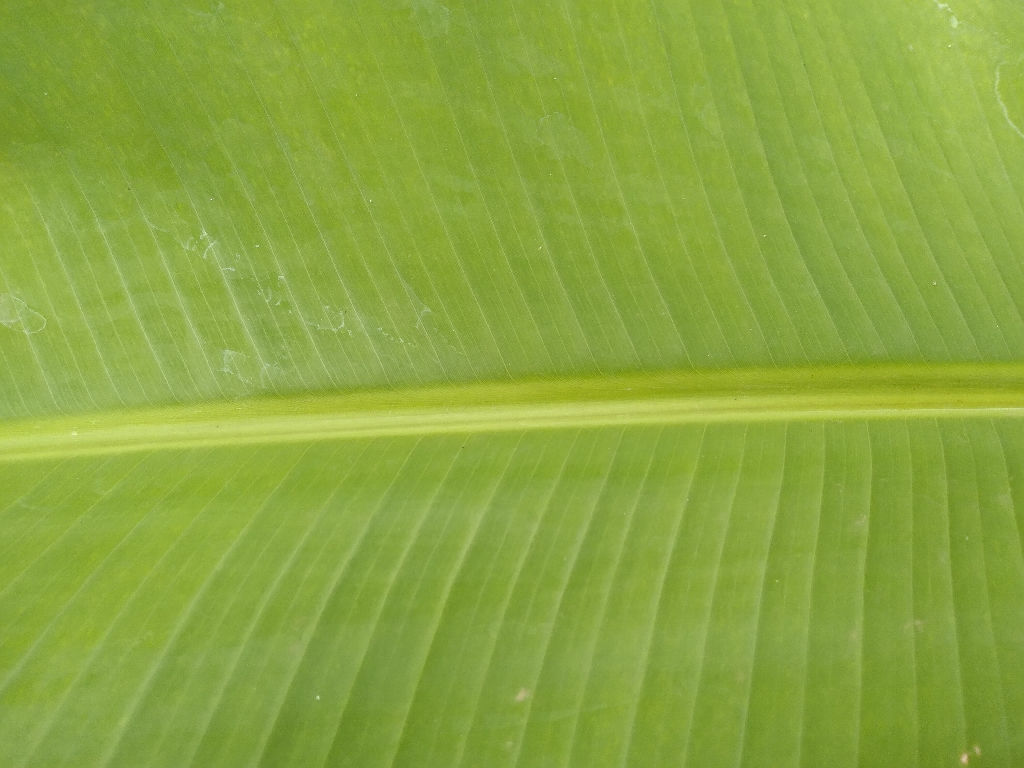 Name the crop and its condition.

banana, healthy
